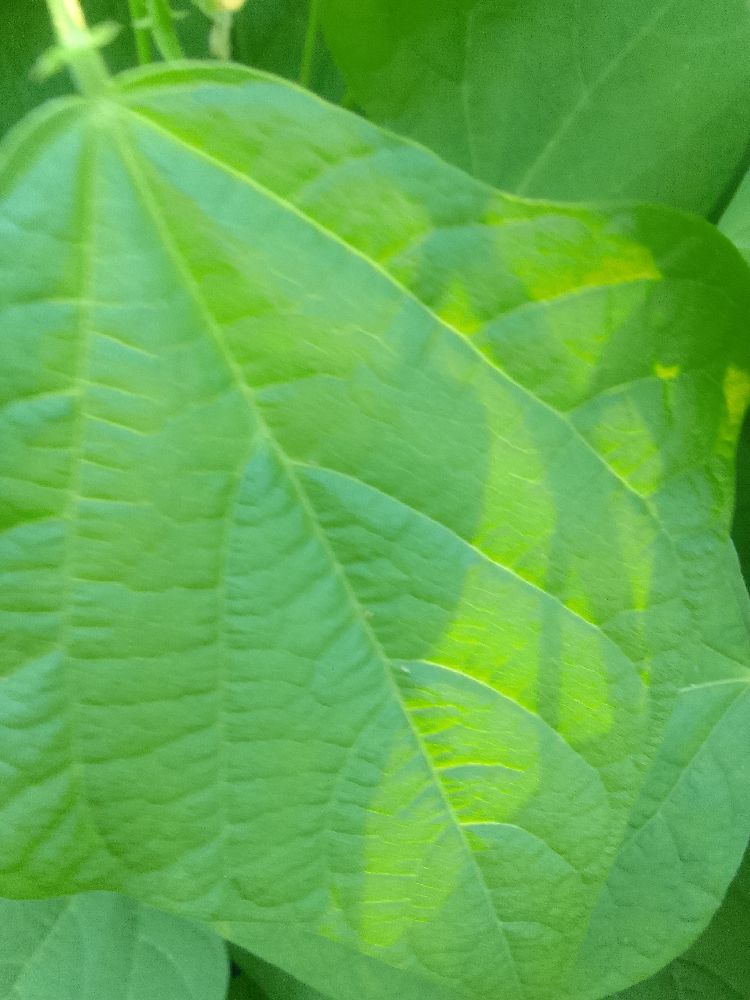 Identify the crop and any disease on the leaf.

common bean, healthy
